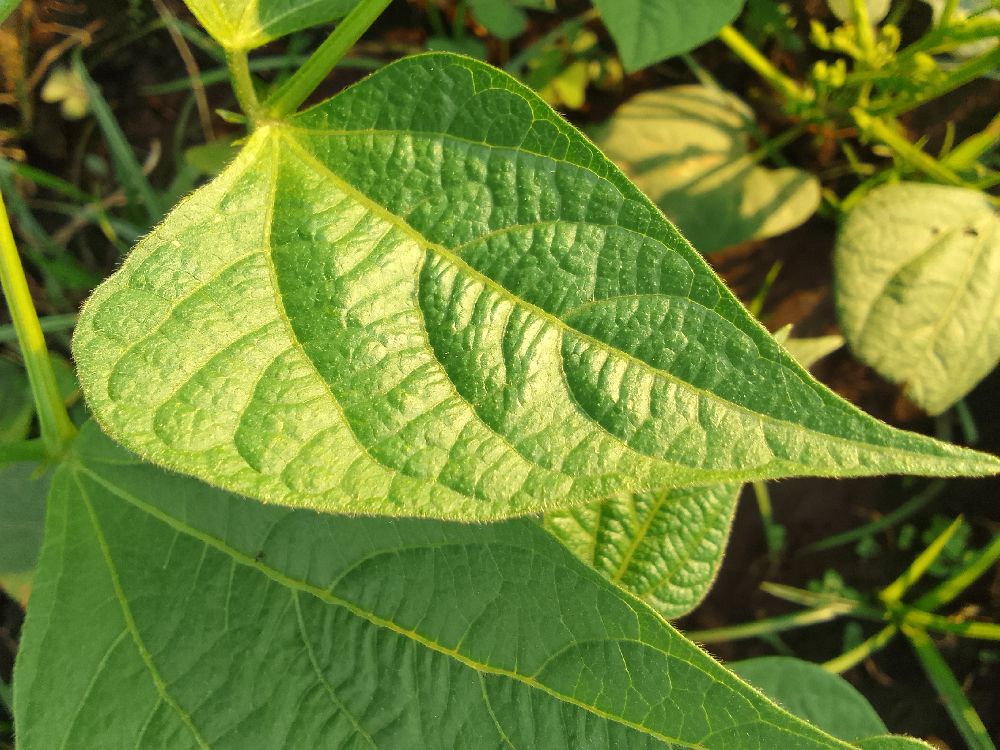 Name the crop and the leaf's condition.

common bean, healthy
